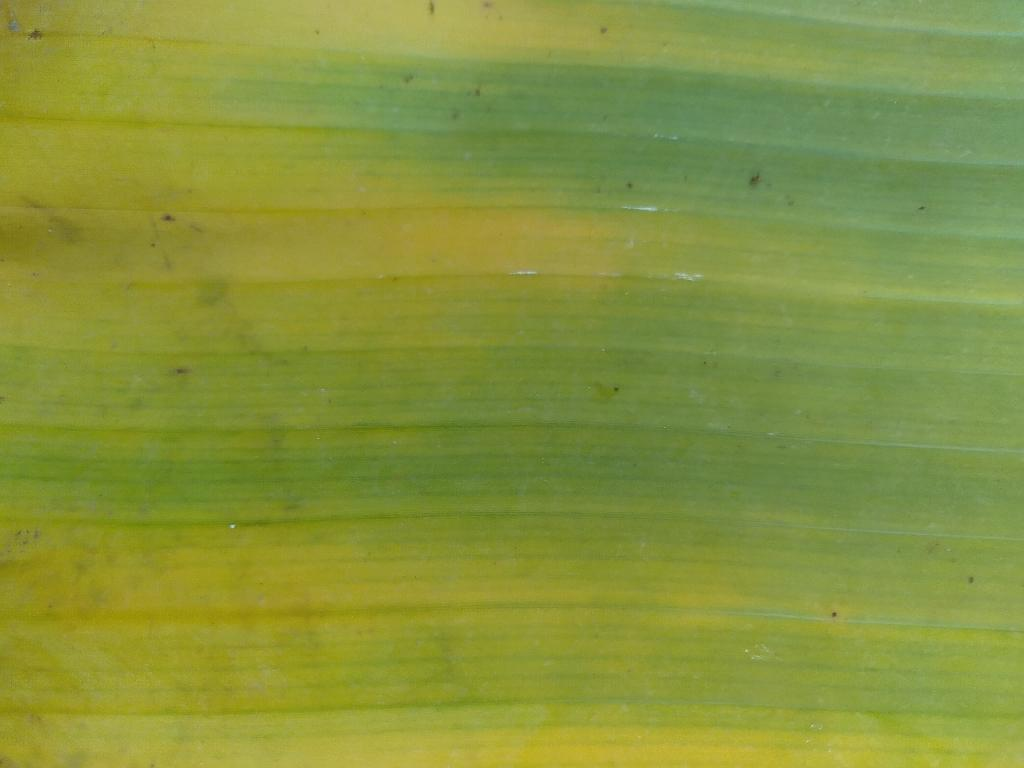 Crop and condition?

banana, fusarium wilt race 1
